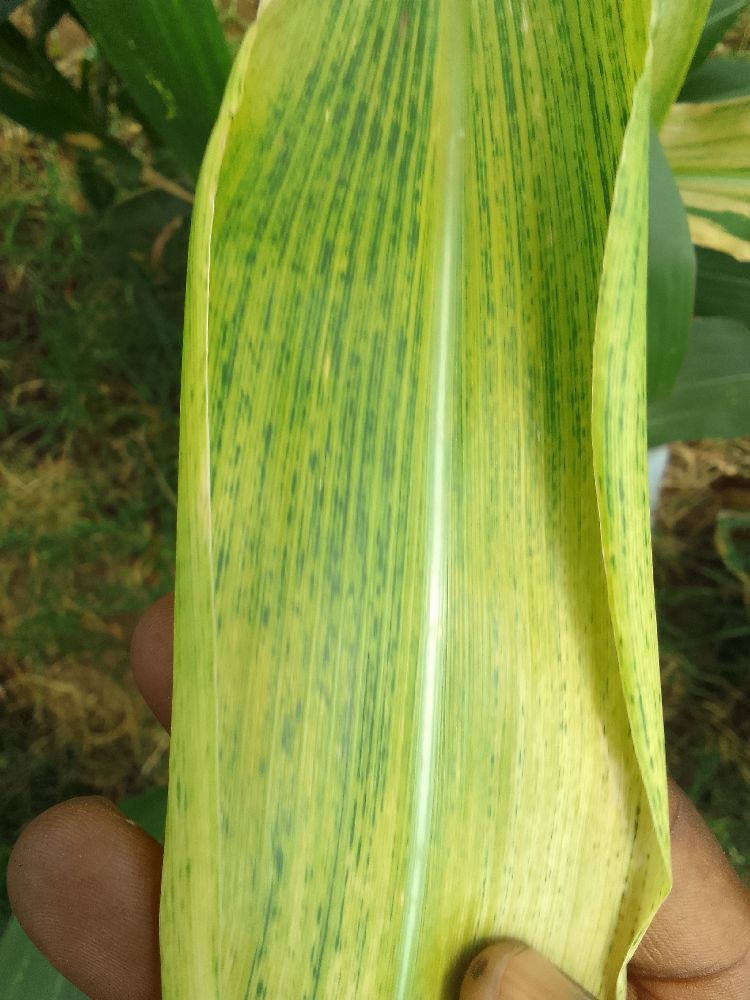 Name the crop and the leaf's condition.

maize, maize lethal necrosis
